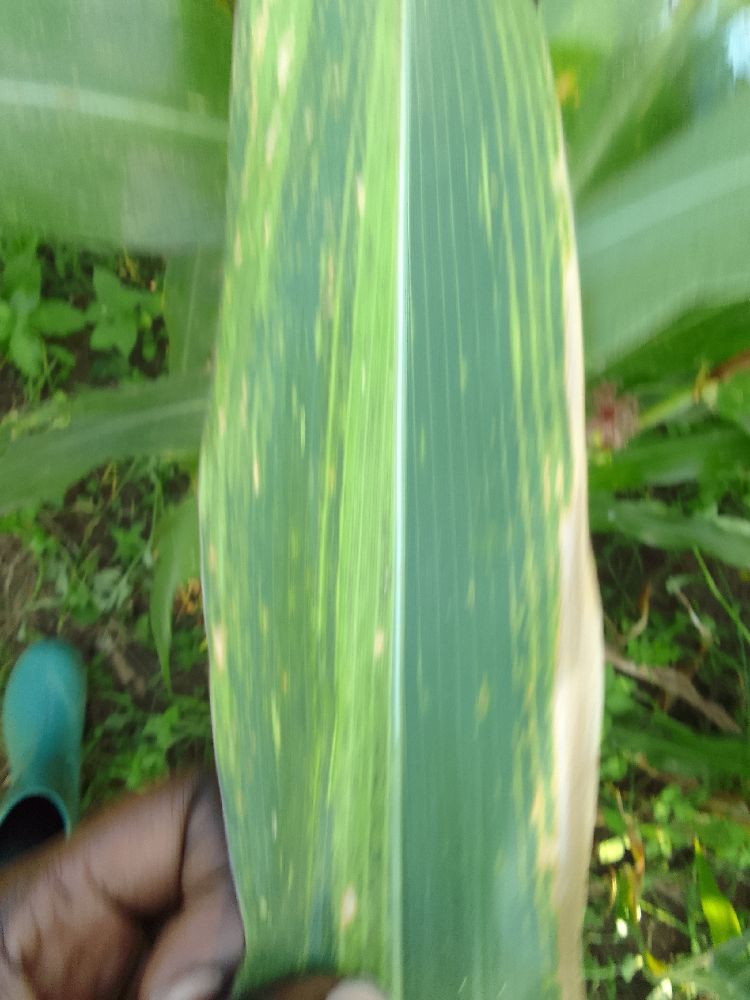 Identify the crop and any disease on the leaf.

maize, maize lethal necrosis
